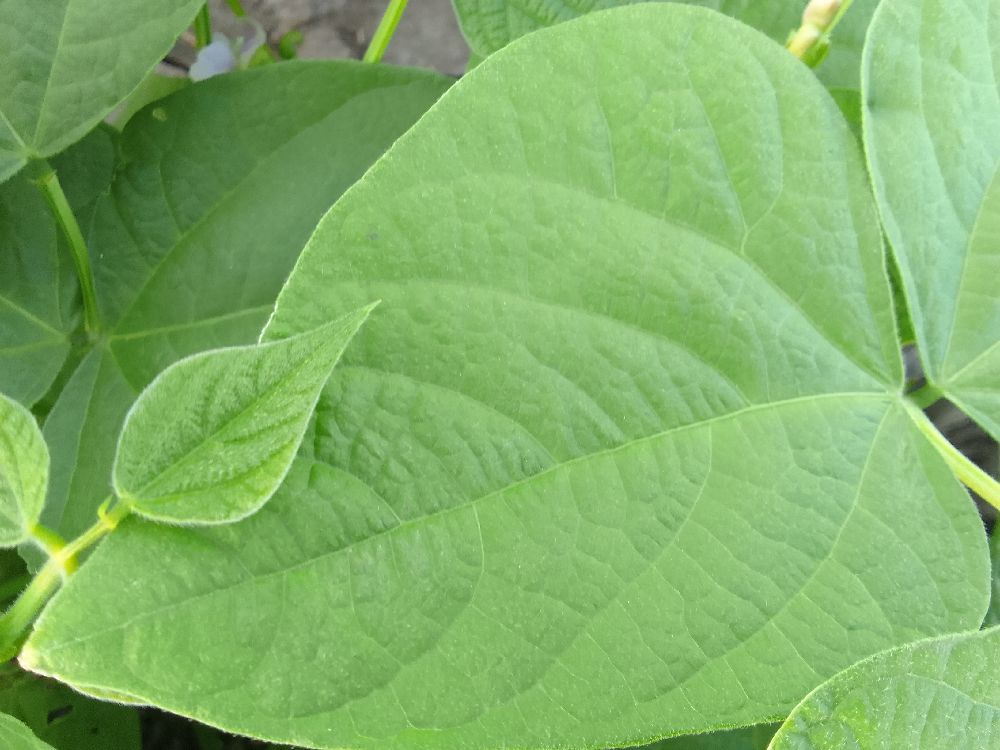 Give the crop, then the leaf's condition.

common bean, healthy
